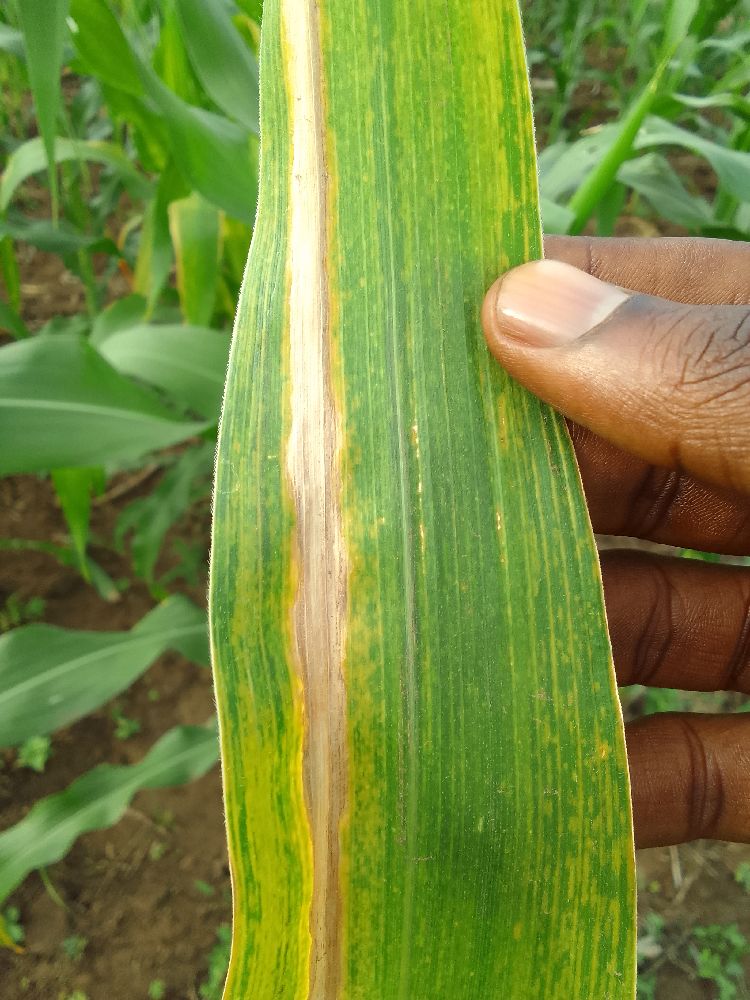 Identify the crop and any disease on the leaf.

maize, maize lethal necrosis
